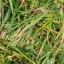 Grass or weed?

grass
